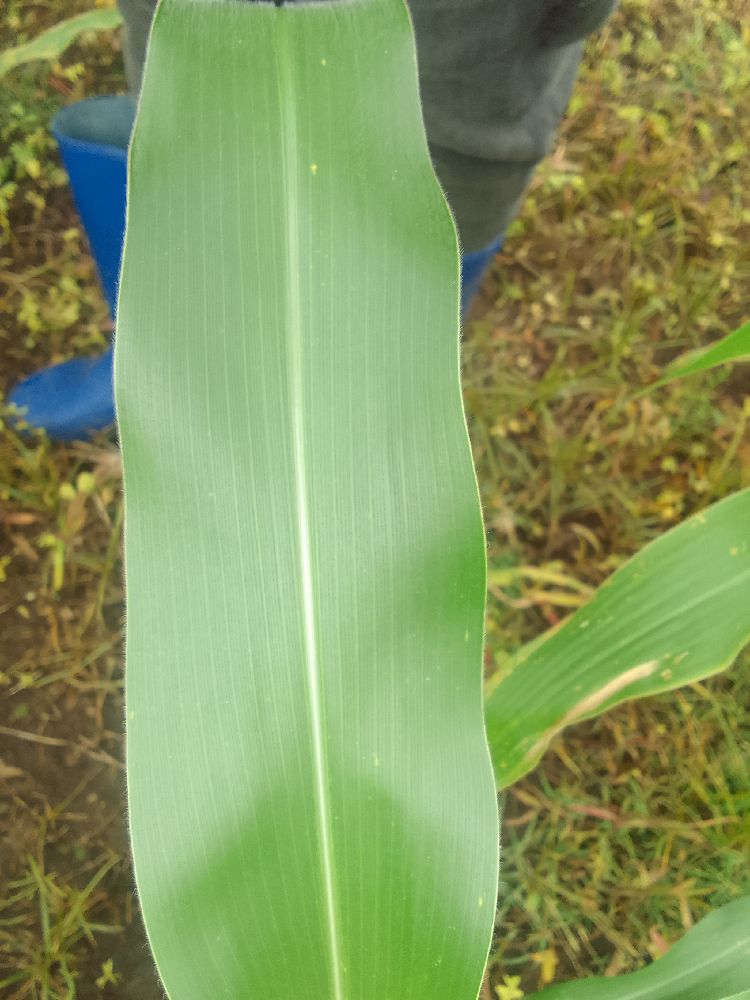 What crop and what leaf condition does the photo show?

maize, healthy
